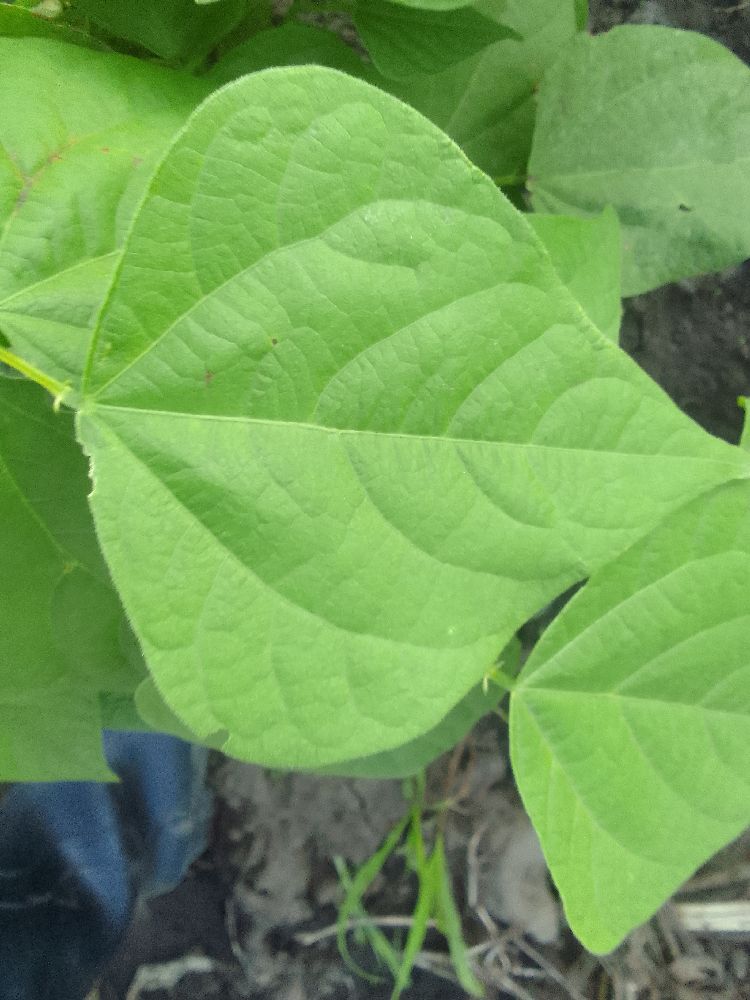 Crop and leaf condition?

common bean, healthy
